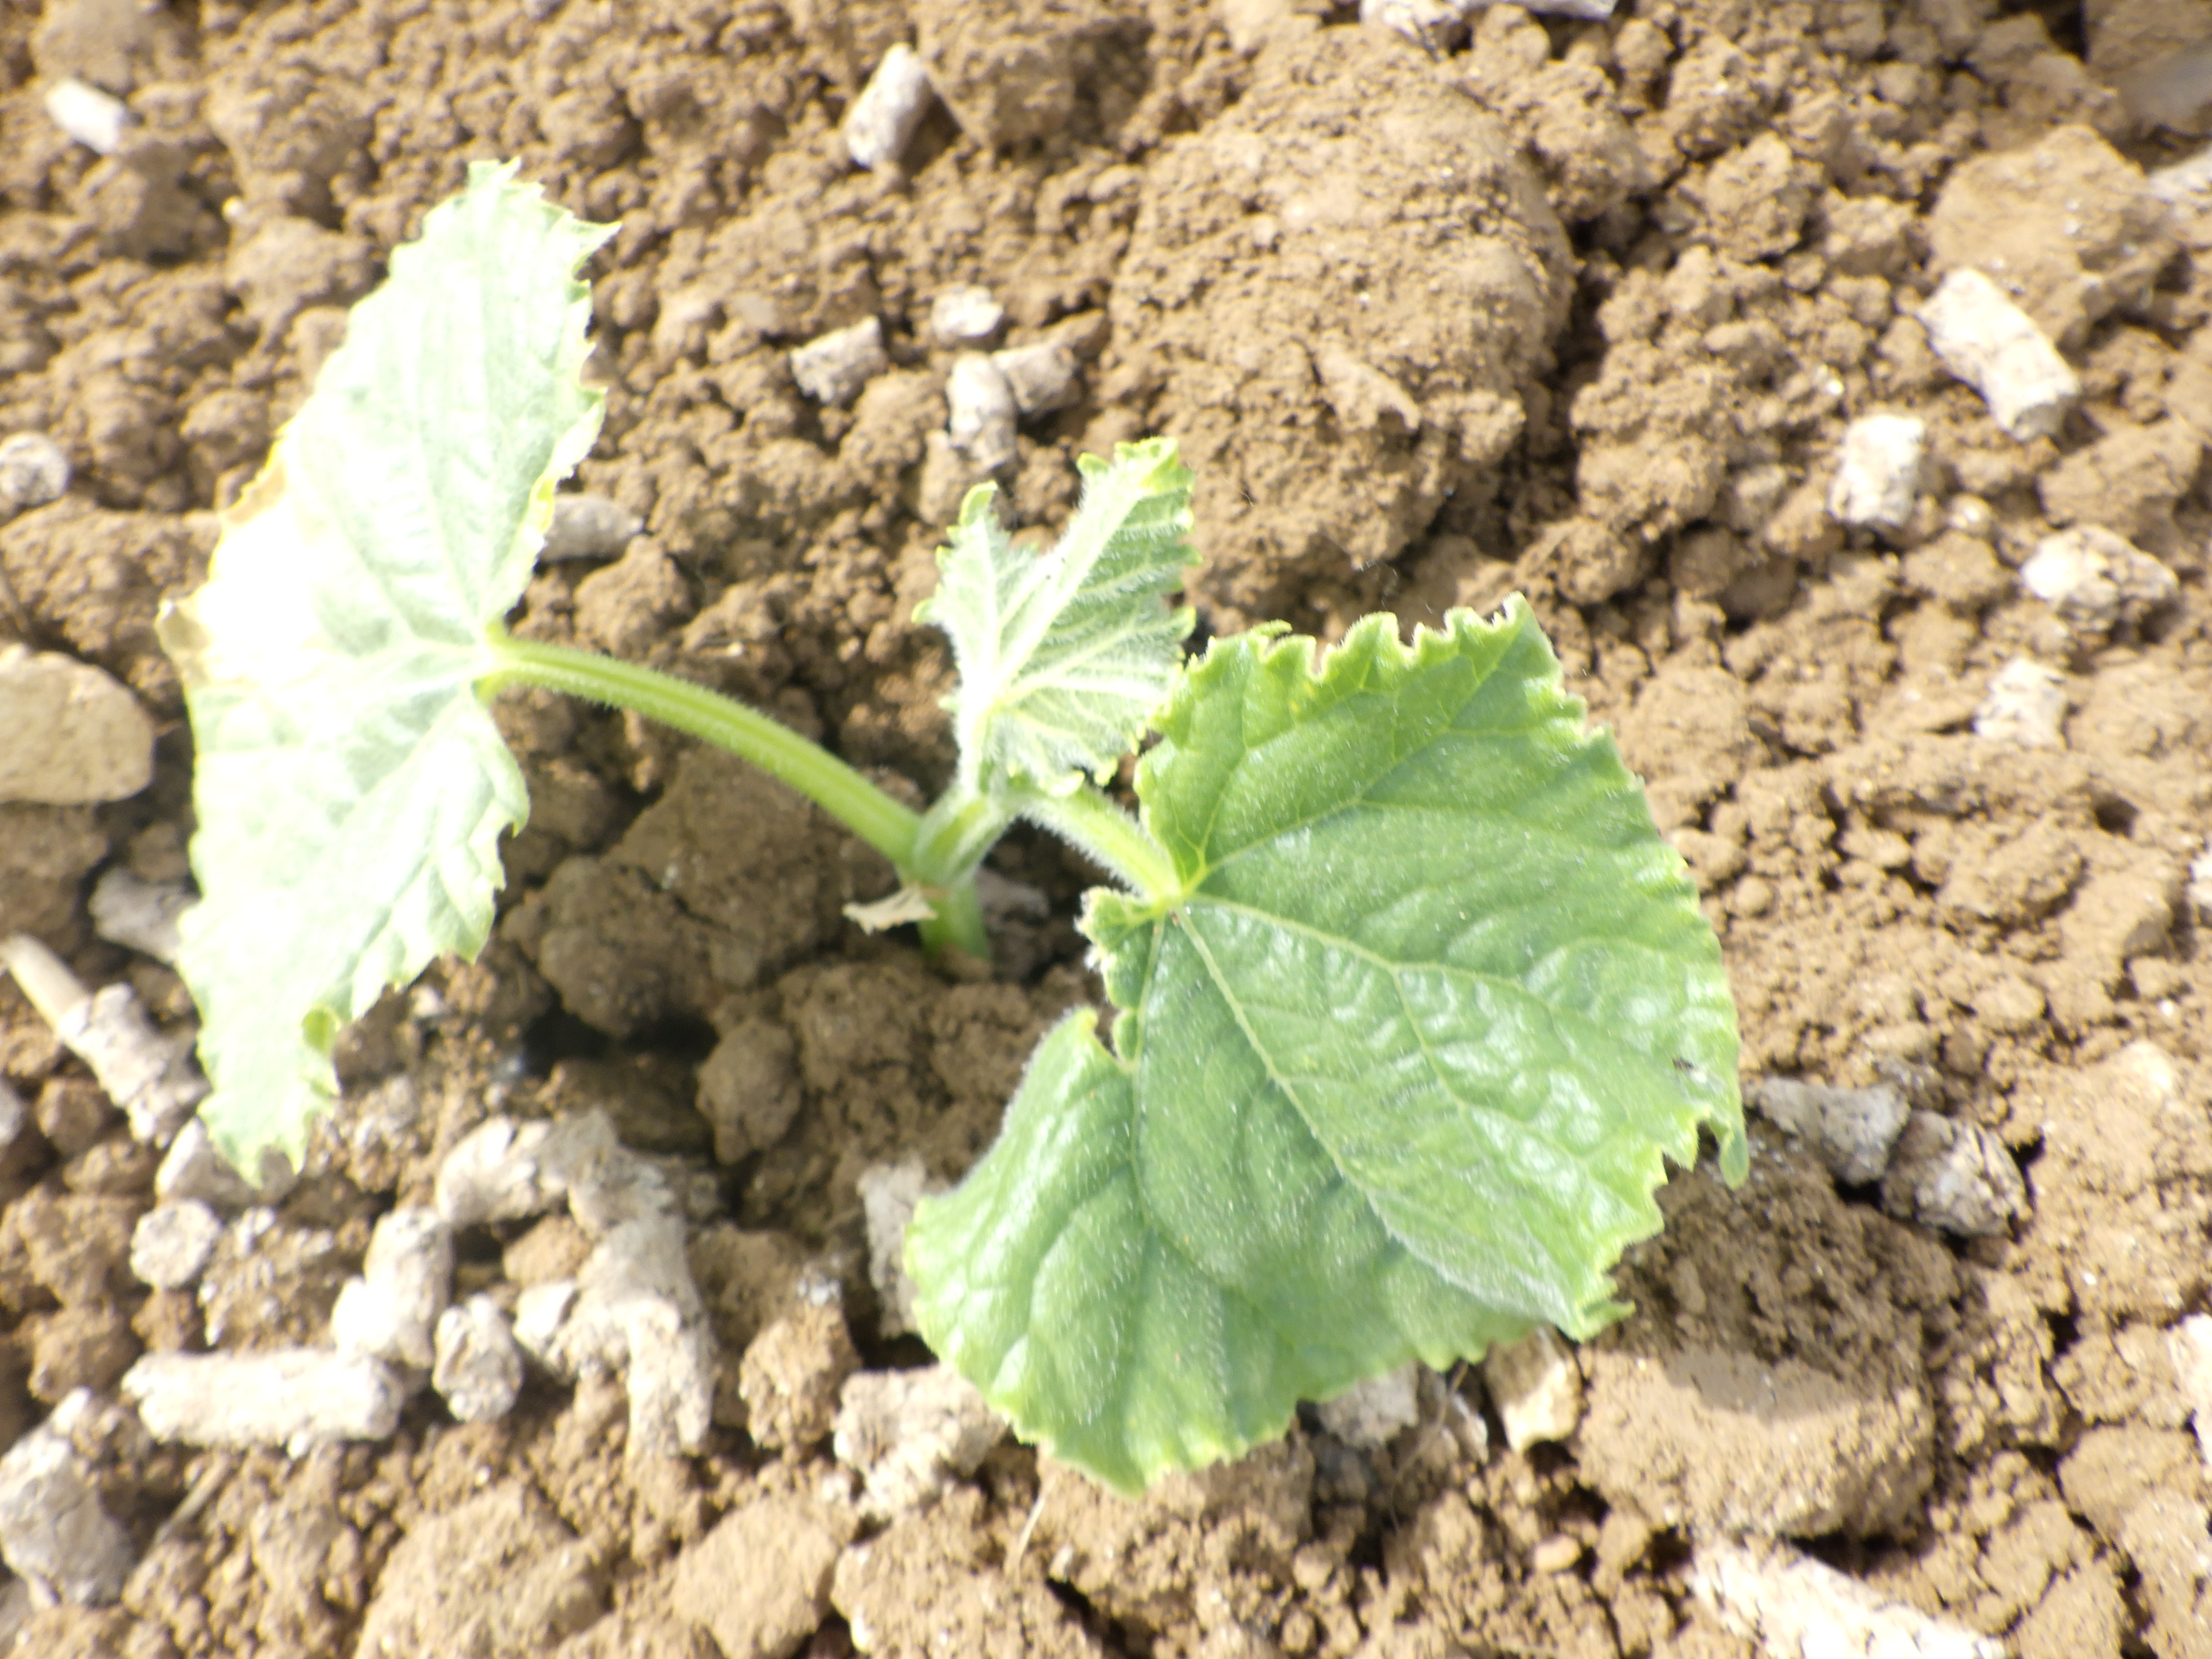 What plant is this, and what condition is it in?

cucumber, mechanical damage
